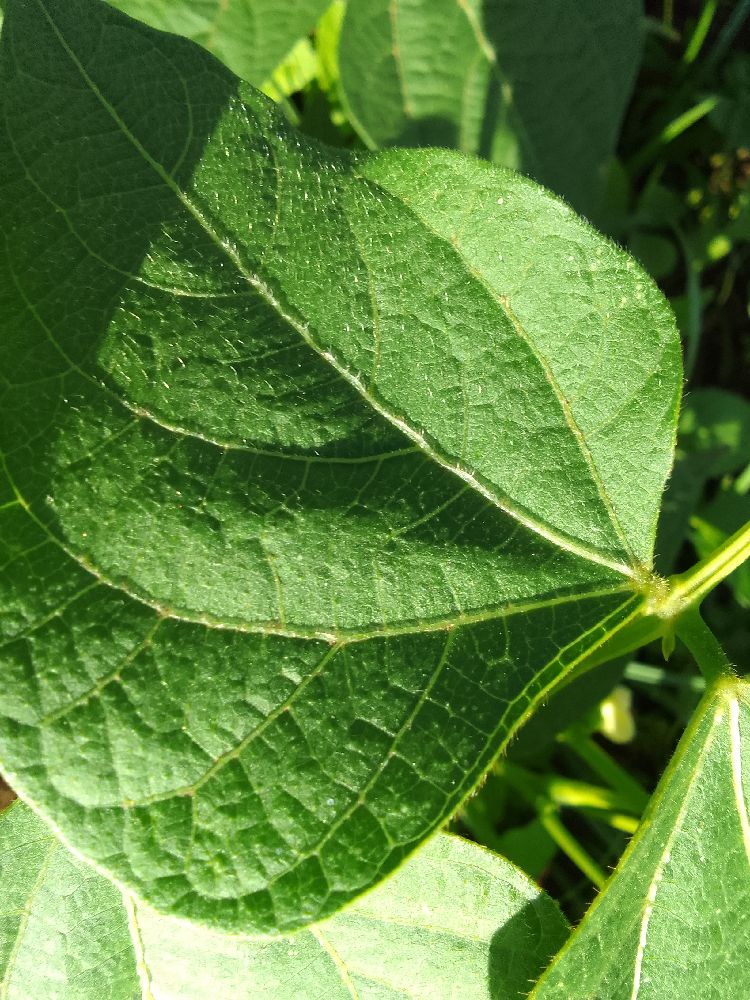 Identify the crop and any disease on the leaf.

common bean, healthy
